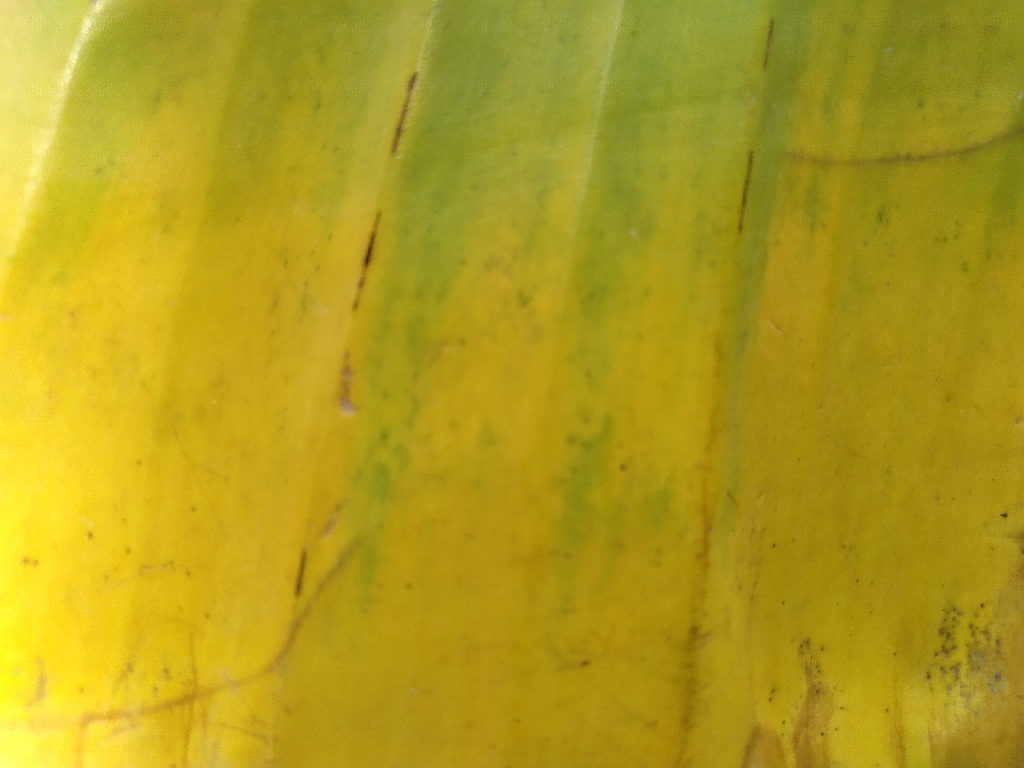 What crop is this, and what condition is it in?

banana, fusarium wilt race 1
